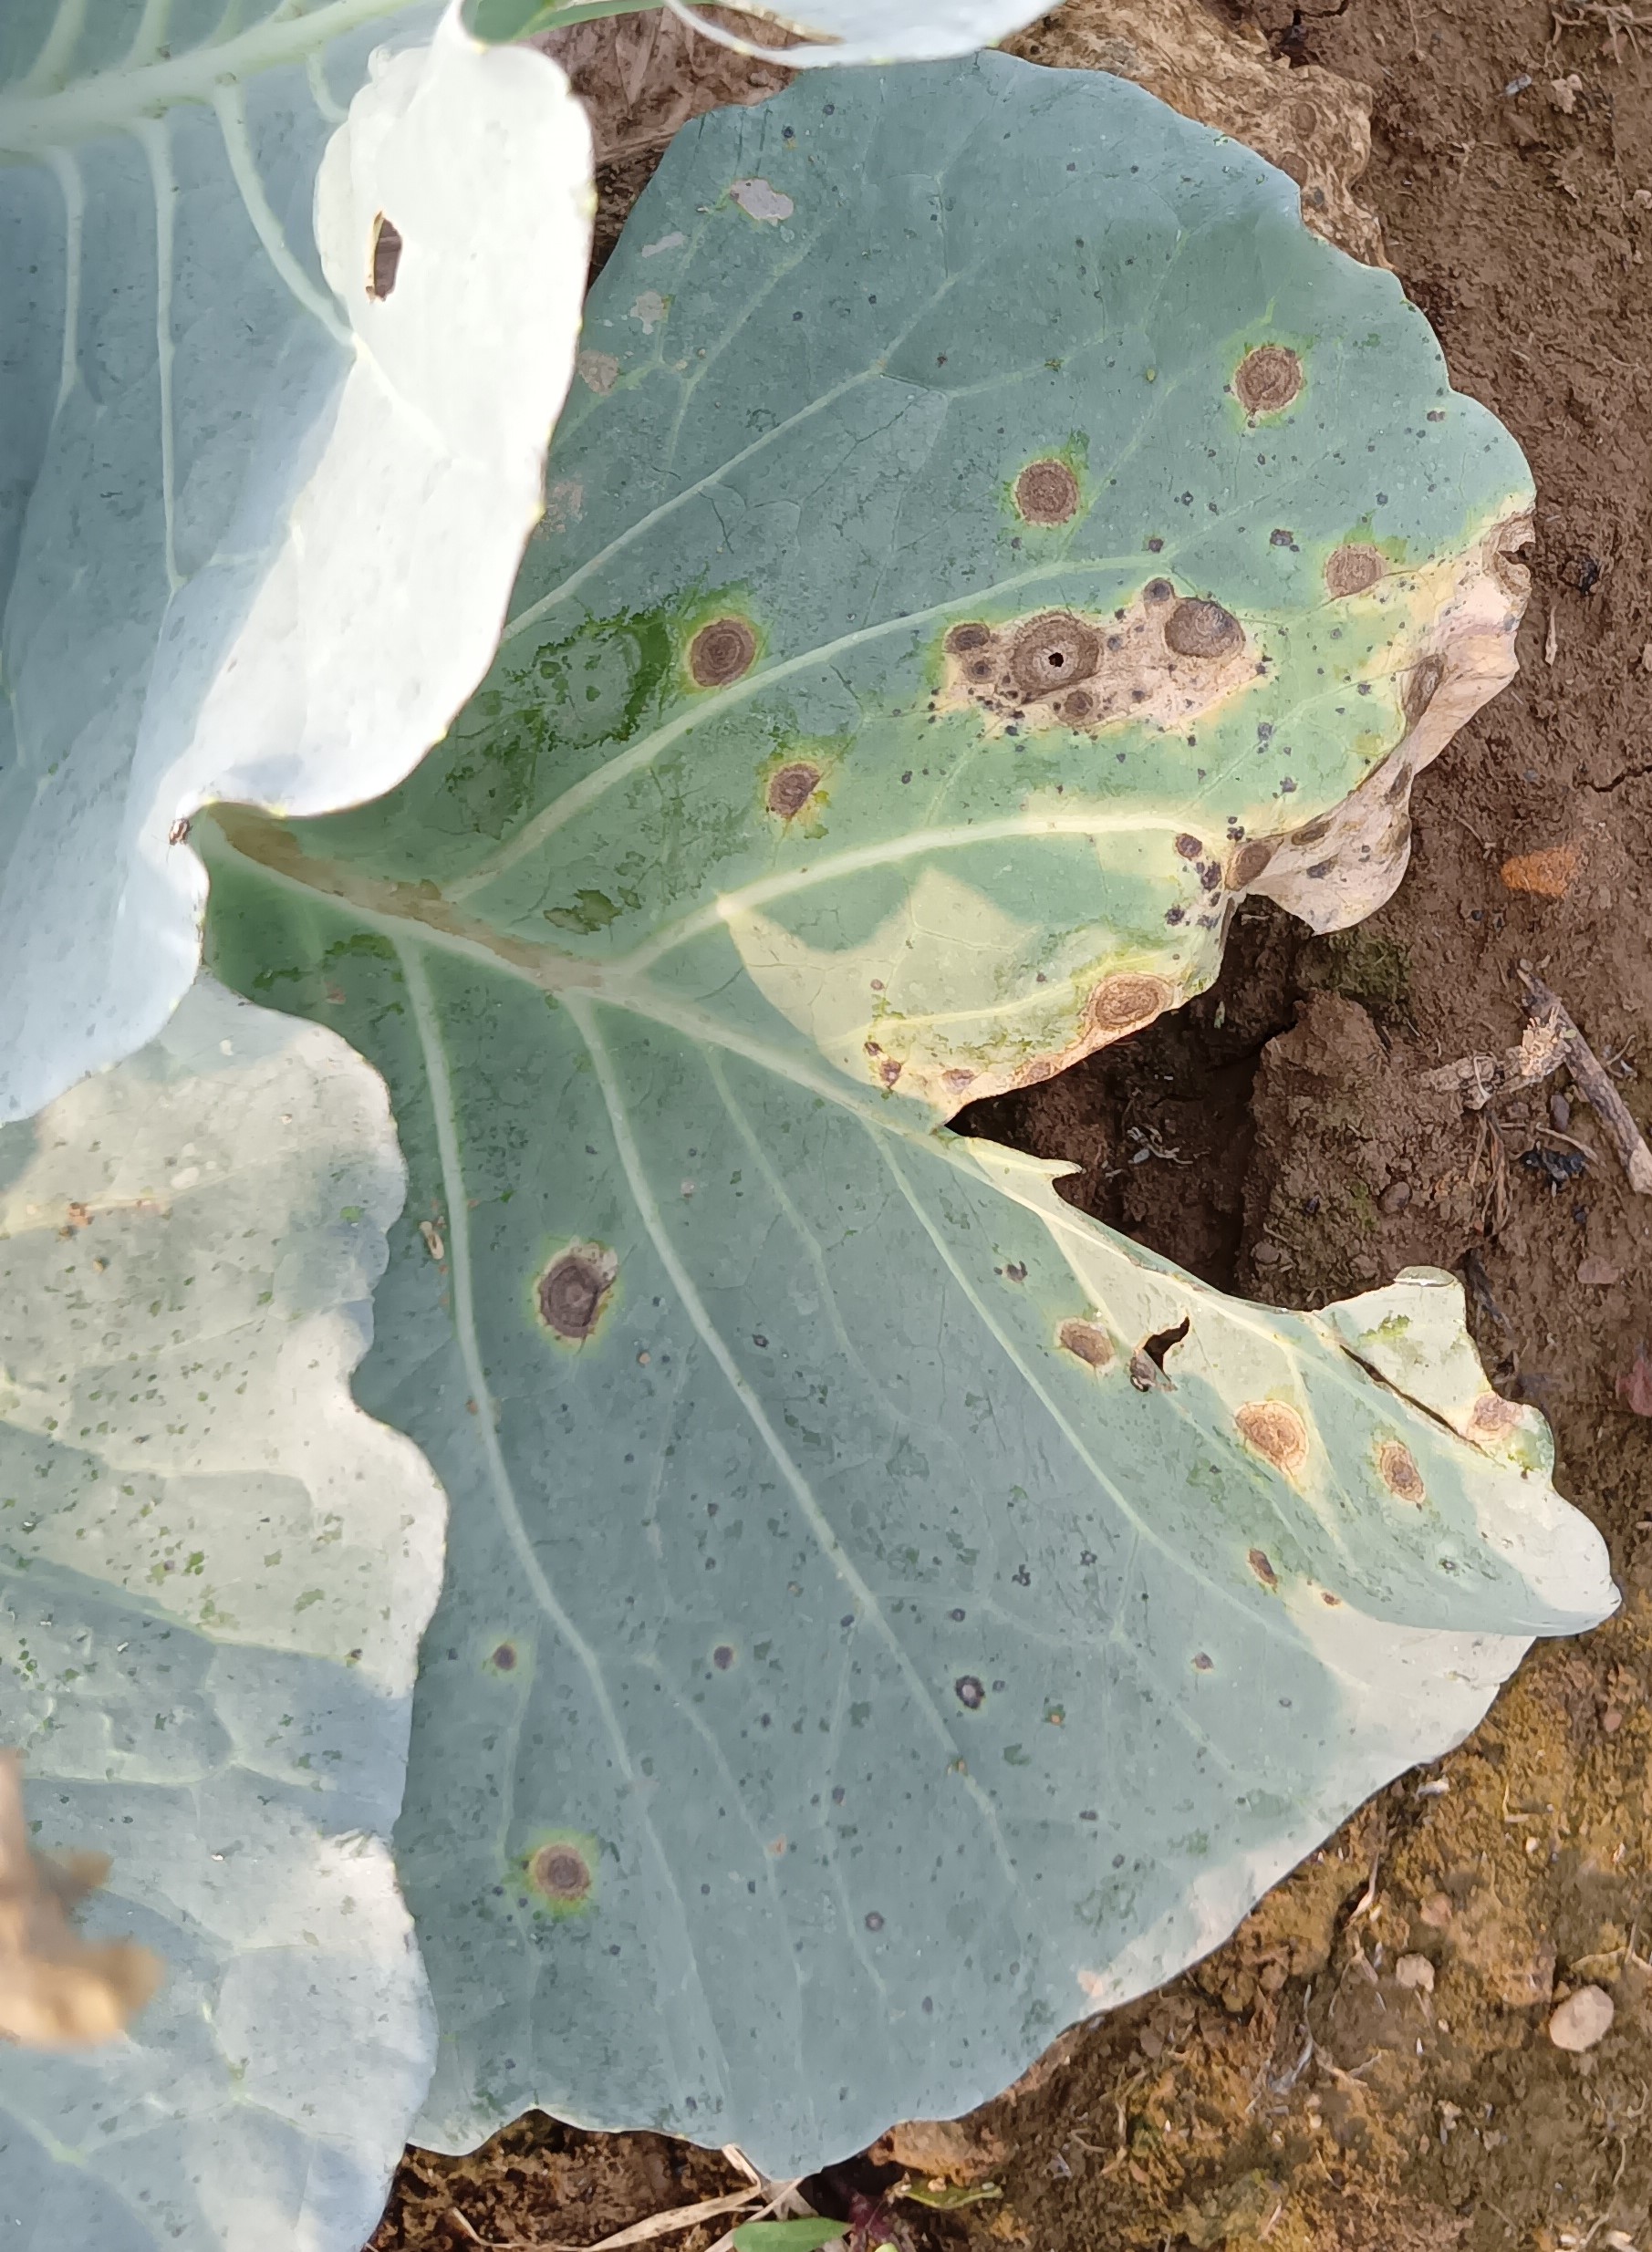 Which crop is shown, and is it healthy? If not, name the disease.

cabbage, alternaria
